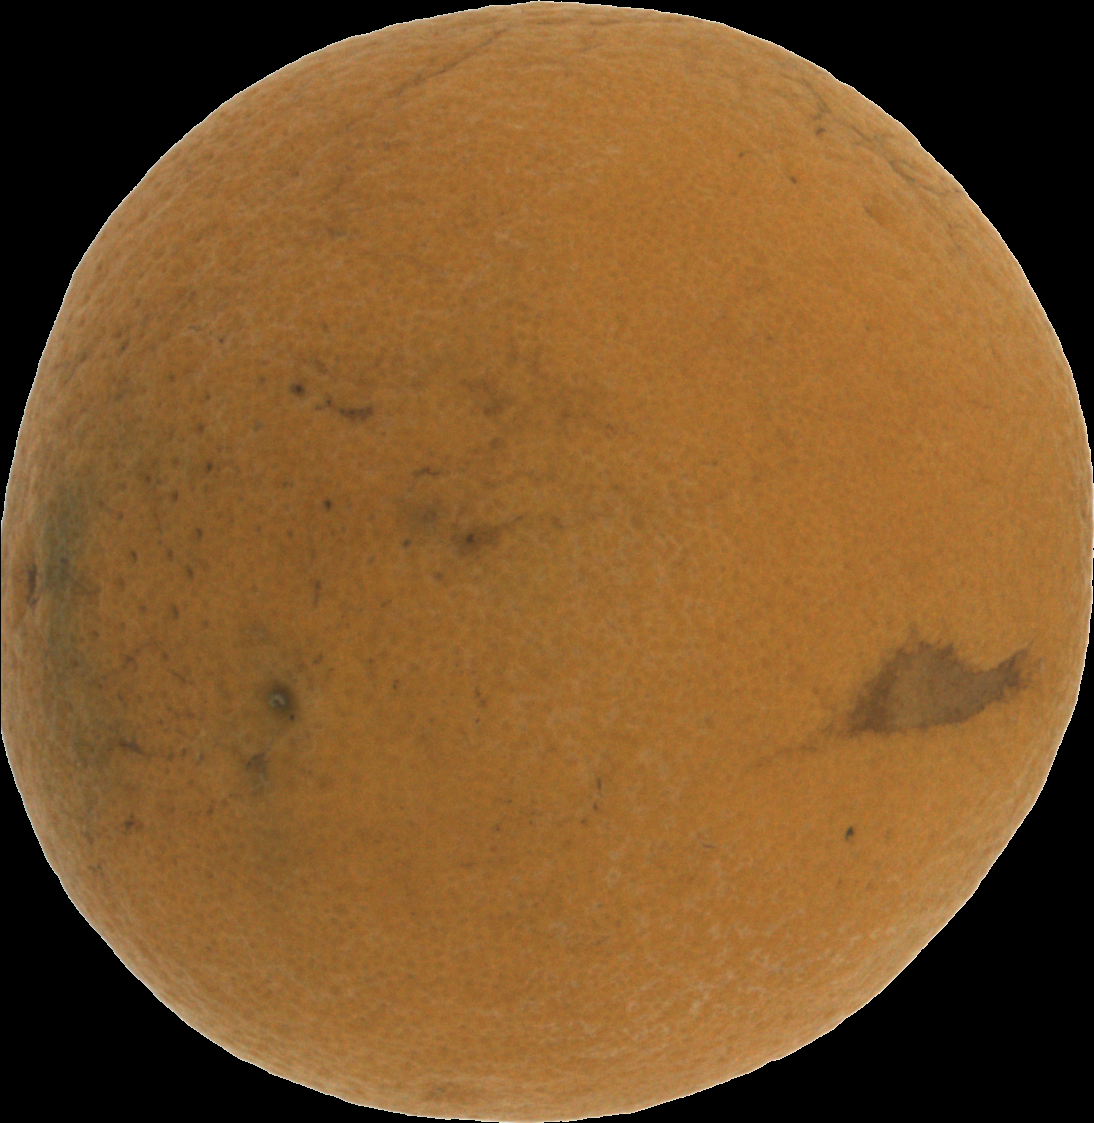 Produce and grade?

orange, bad
